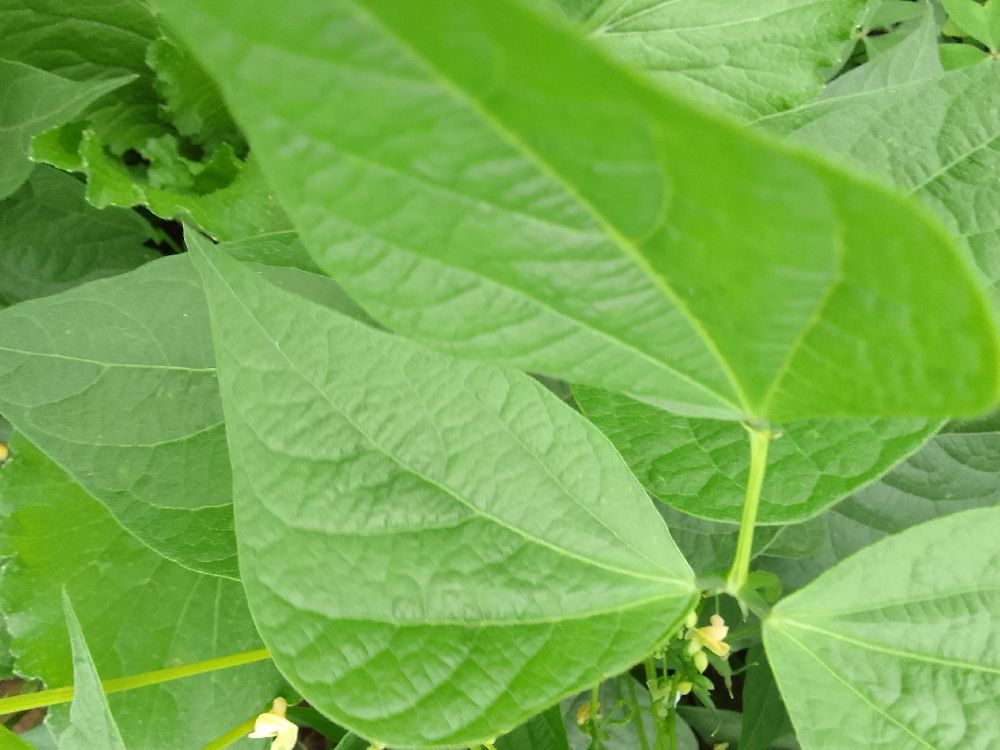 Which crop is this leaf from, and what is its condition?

common bean, healthy
